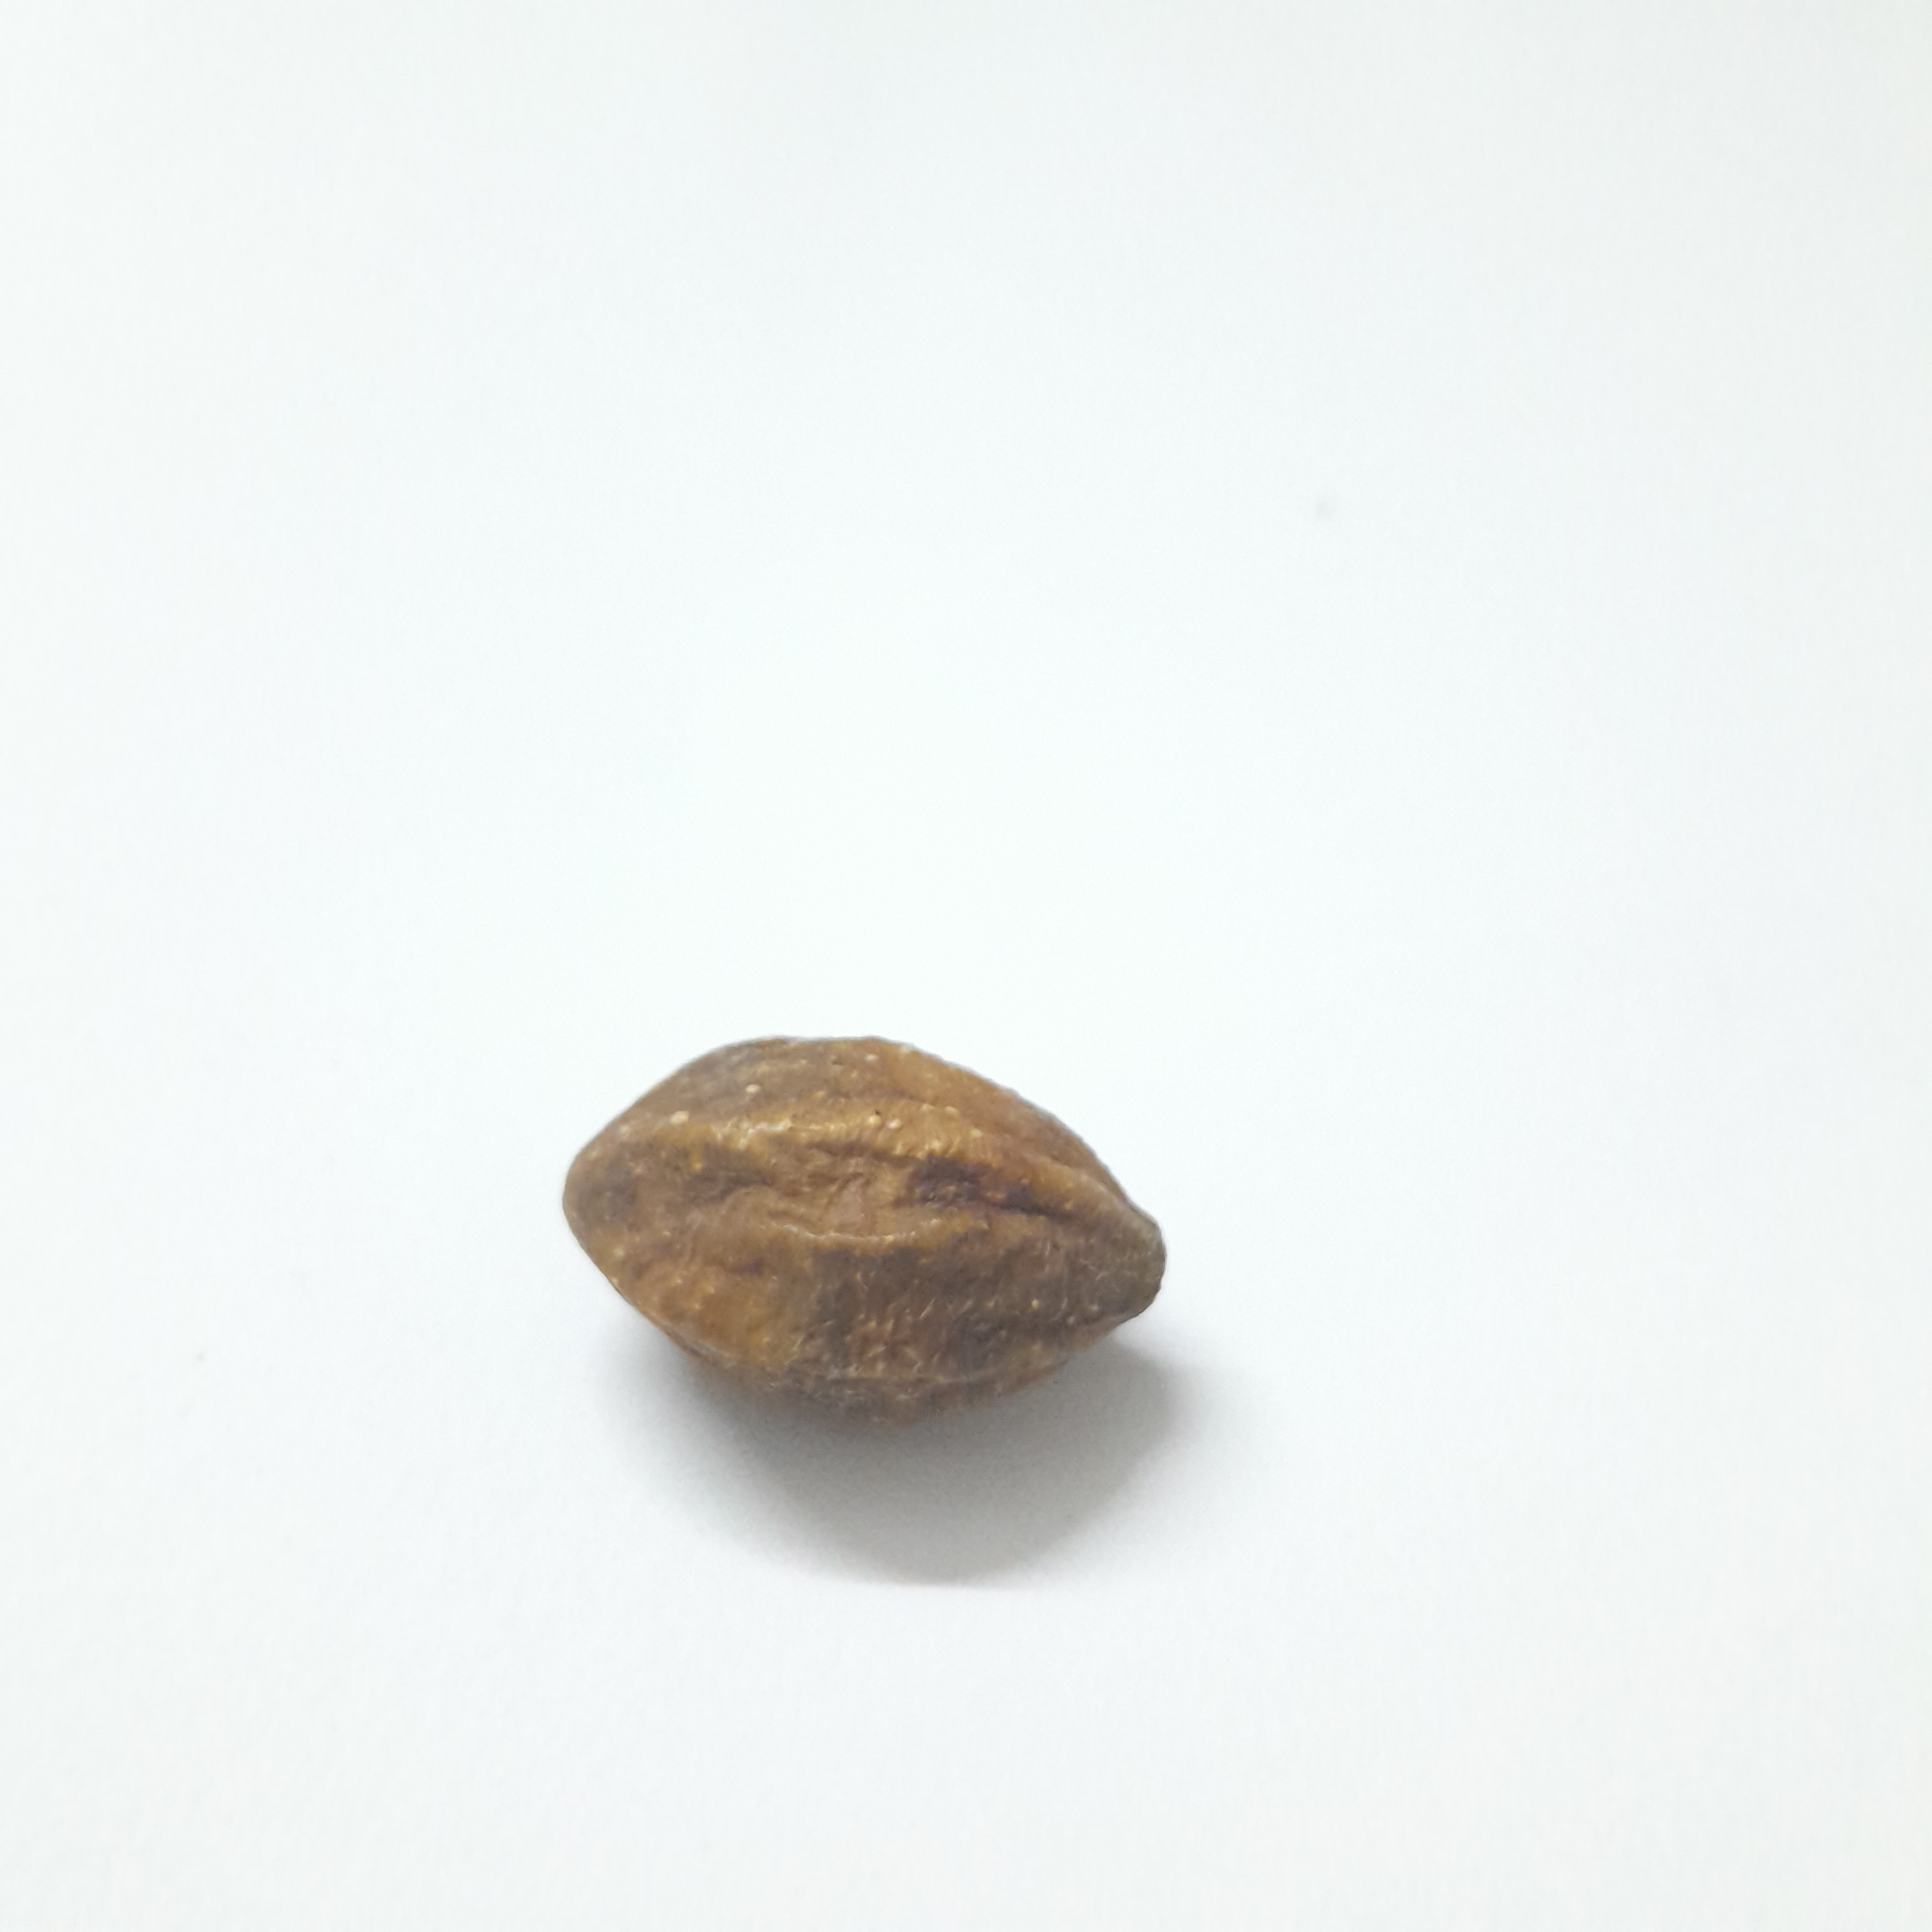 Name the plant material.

hirdaa
